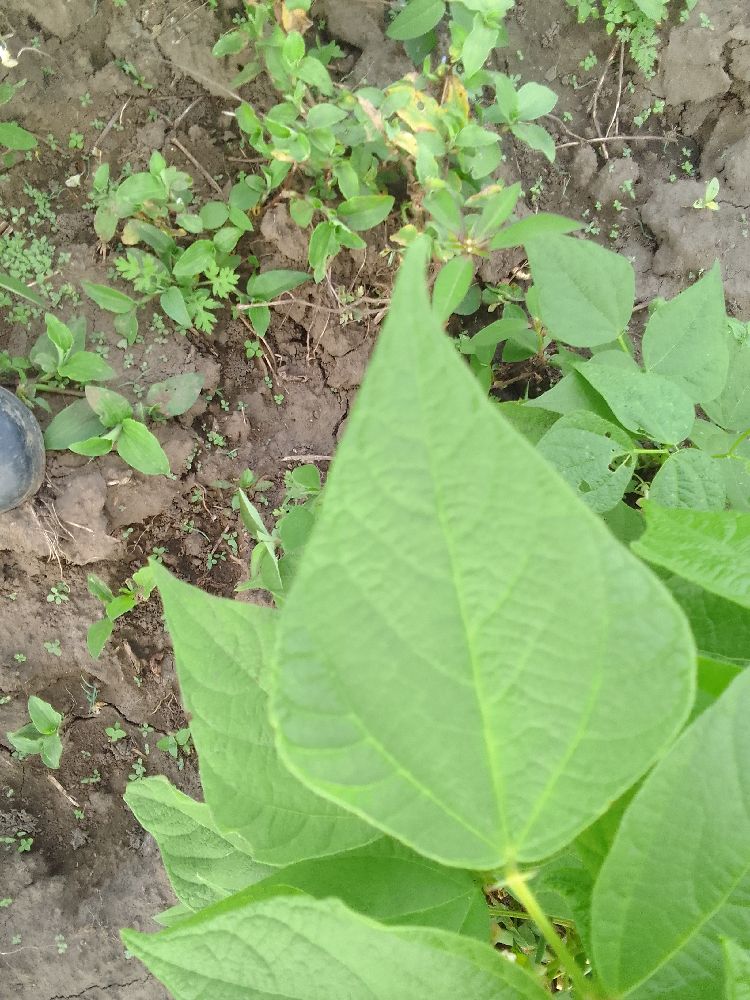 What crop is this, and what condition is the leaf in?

common bean, healthy
